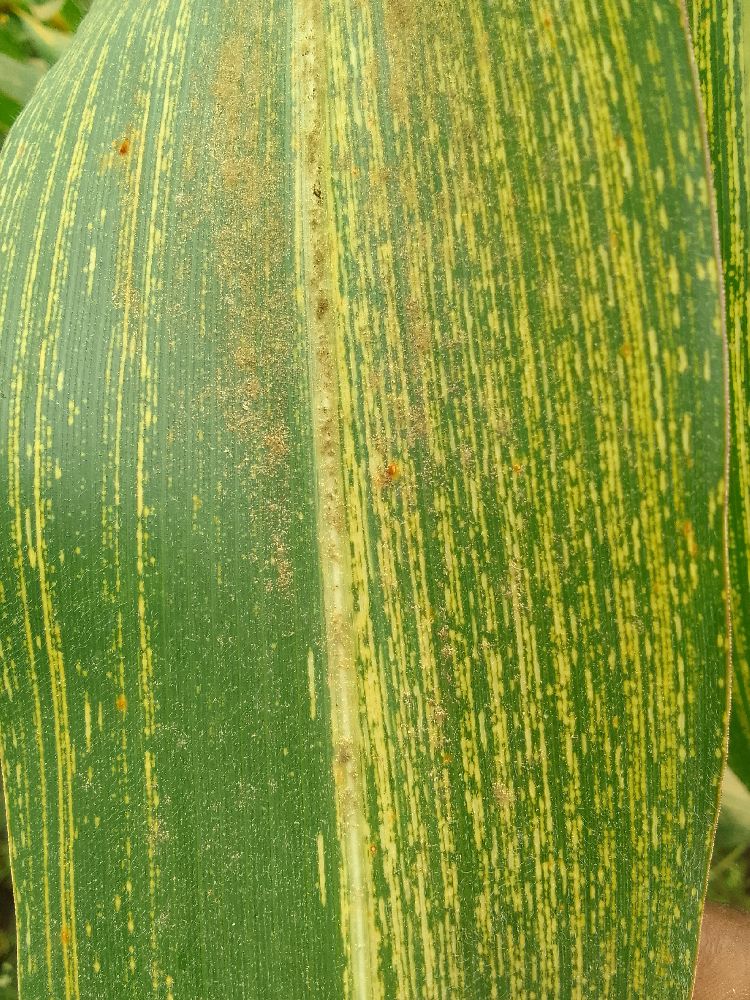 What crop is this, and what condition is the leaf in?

maize, maize streak virus
